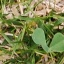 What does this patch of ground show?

unstructured weed
